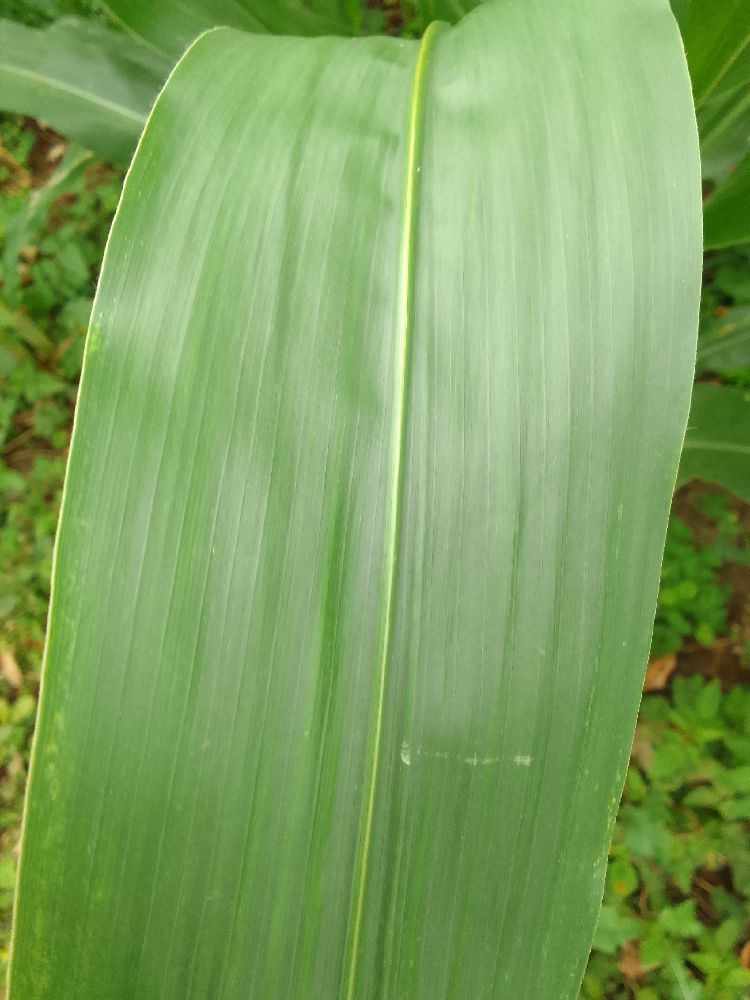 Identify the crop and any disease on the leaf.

maize, healthy
